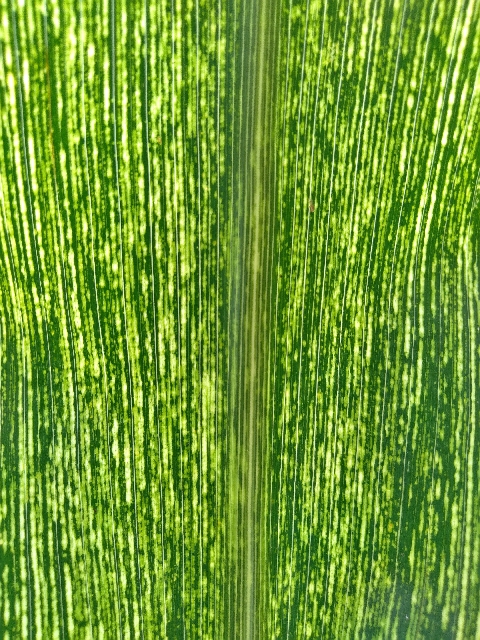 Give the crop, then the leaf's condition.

maize, maize streak virus
